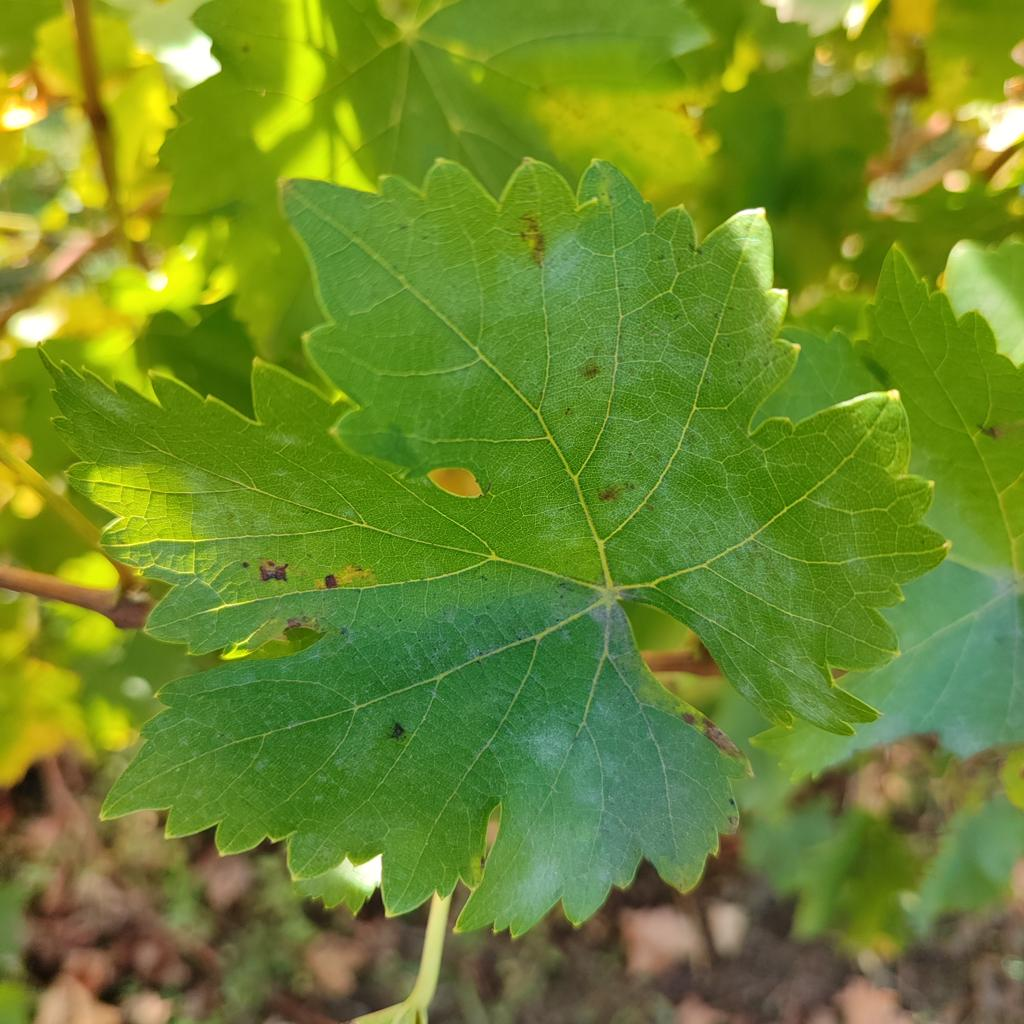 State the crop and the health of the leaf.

grapevine, powdery mildew
